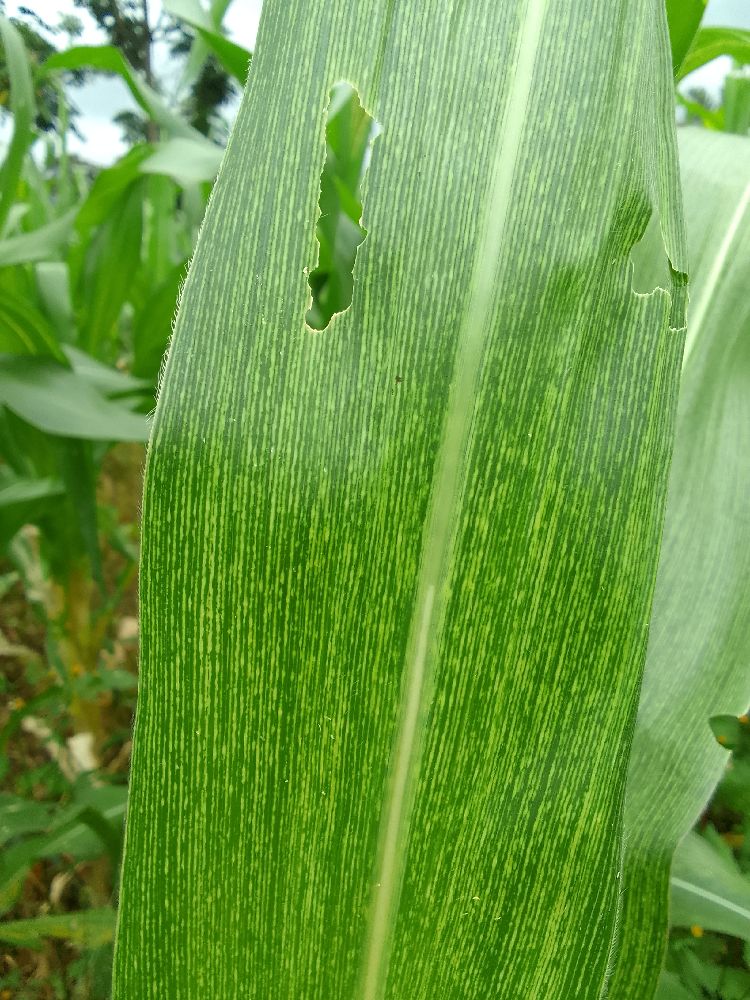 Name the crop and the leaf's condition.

maize, maize streak virus
